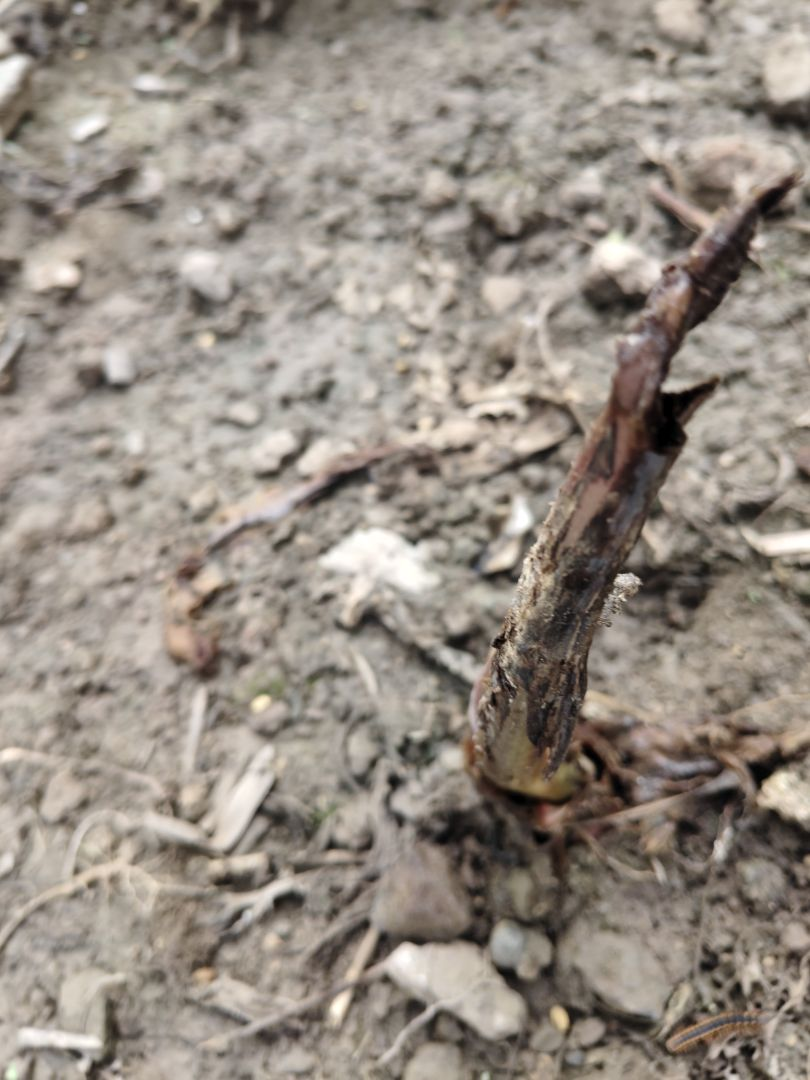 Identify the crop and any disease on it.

taro, root rot
